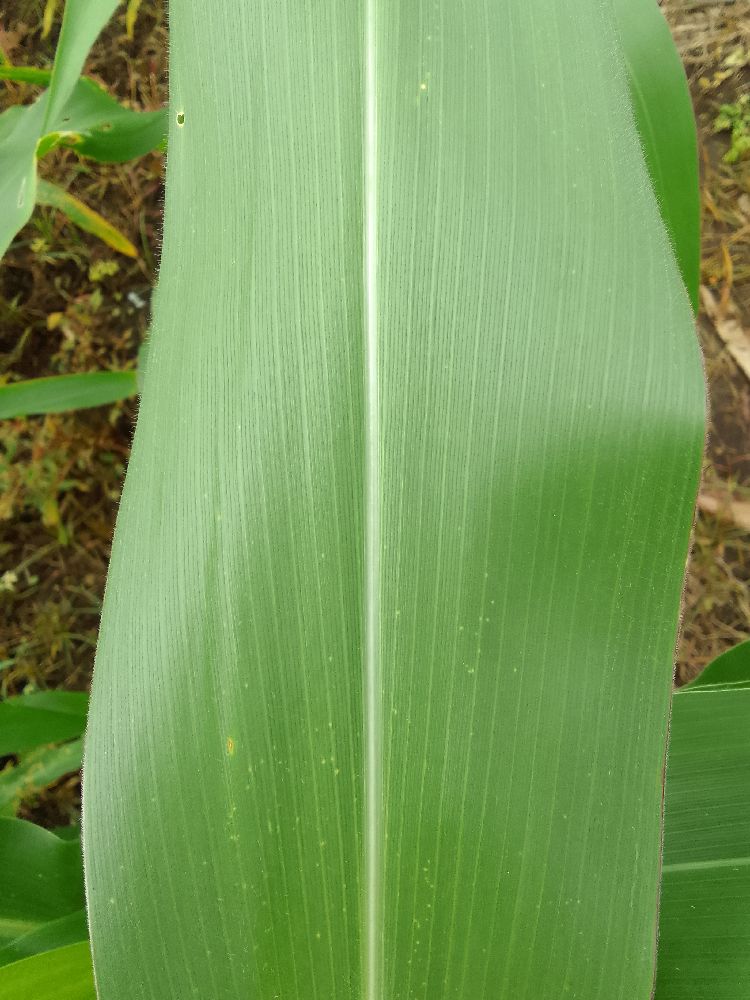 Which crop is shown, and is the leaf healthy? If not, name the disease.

maize, healthy
